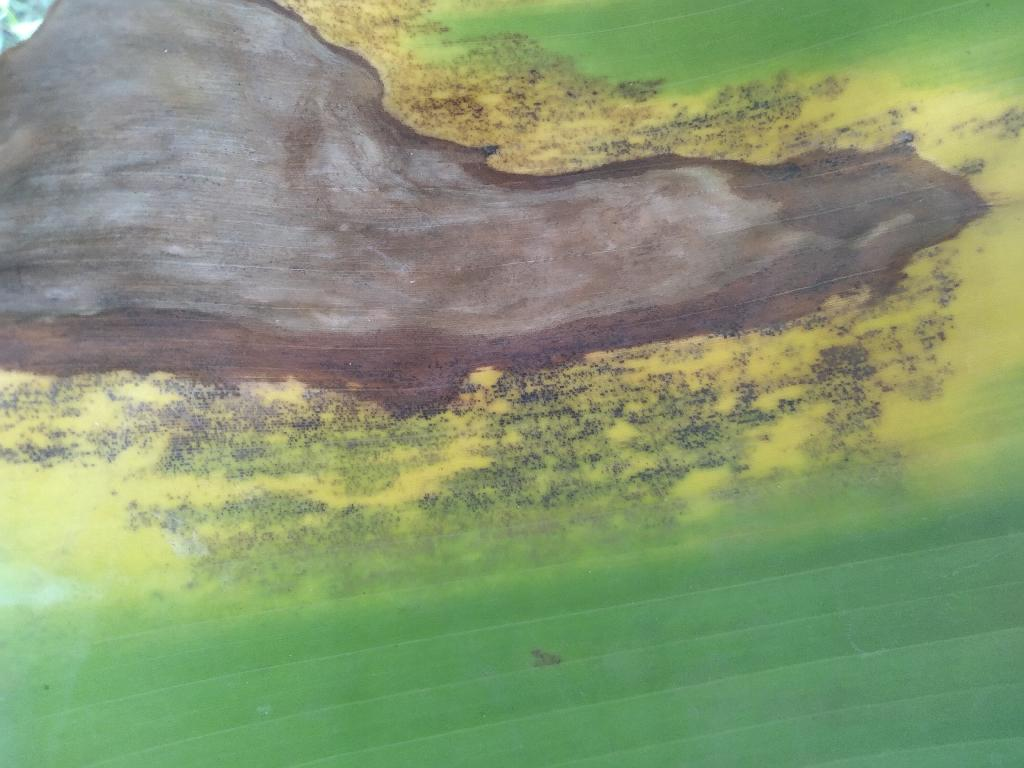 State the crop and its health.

banana, black sigatoka
